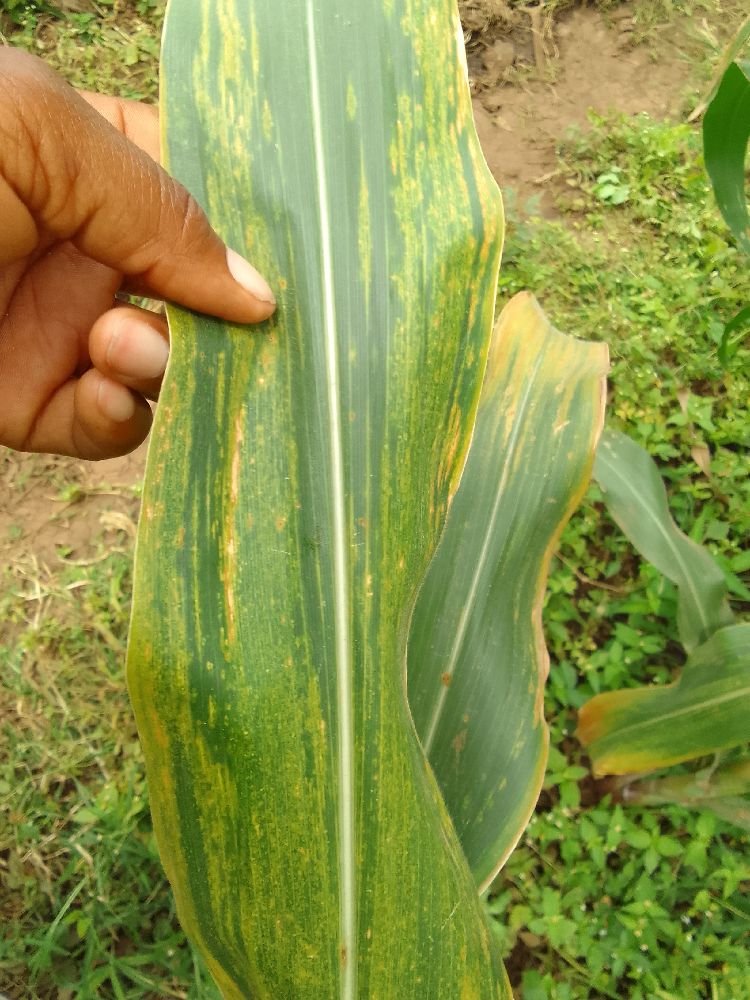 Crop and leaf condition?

maize, maize lethal necrosis
